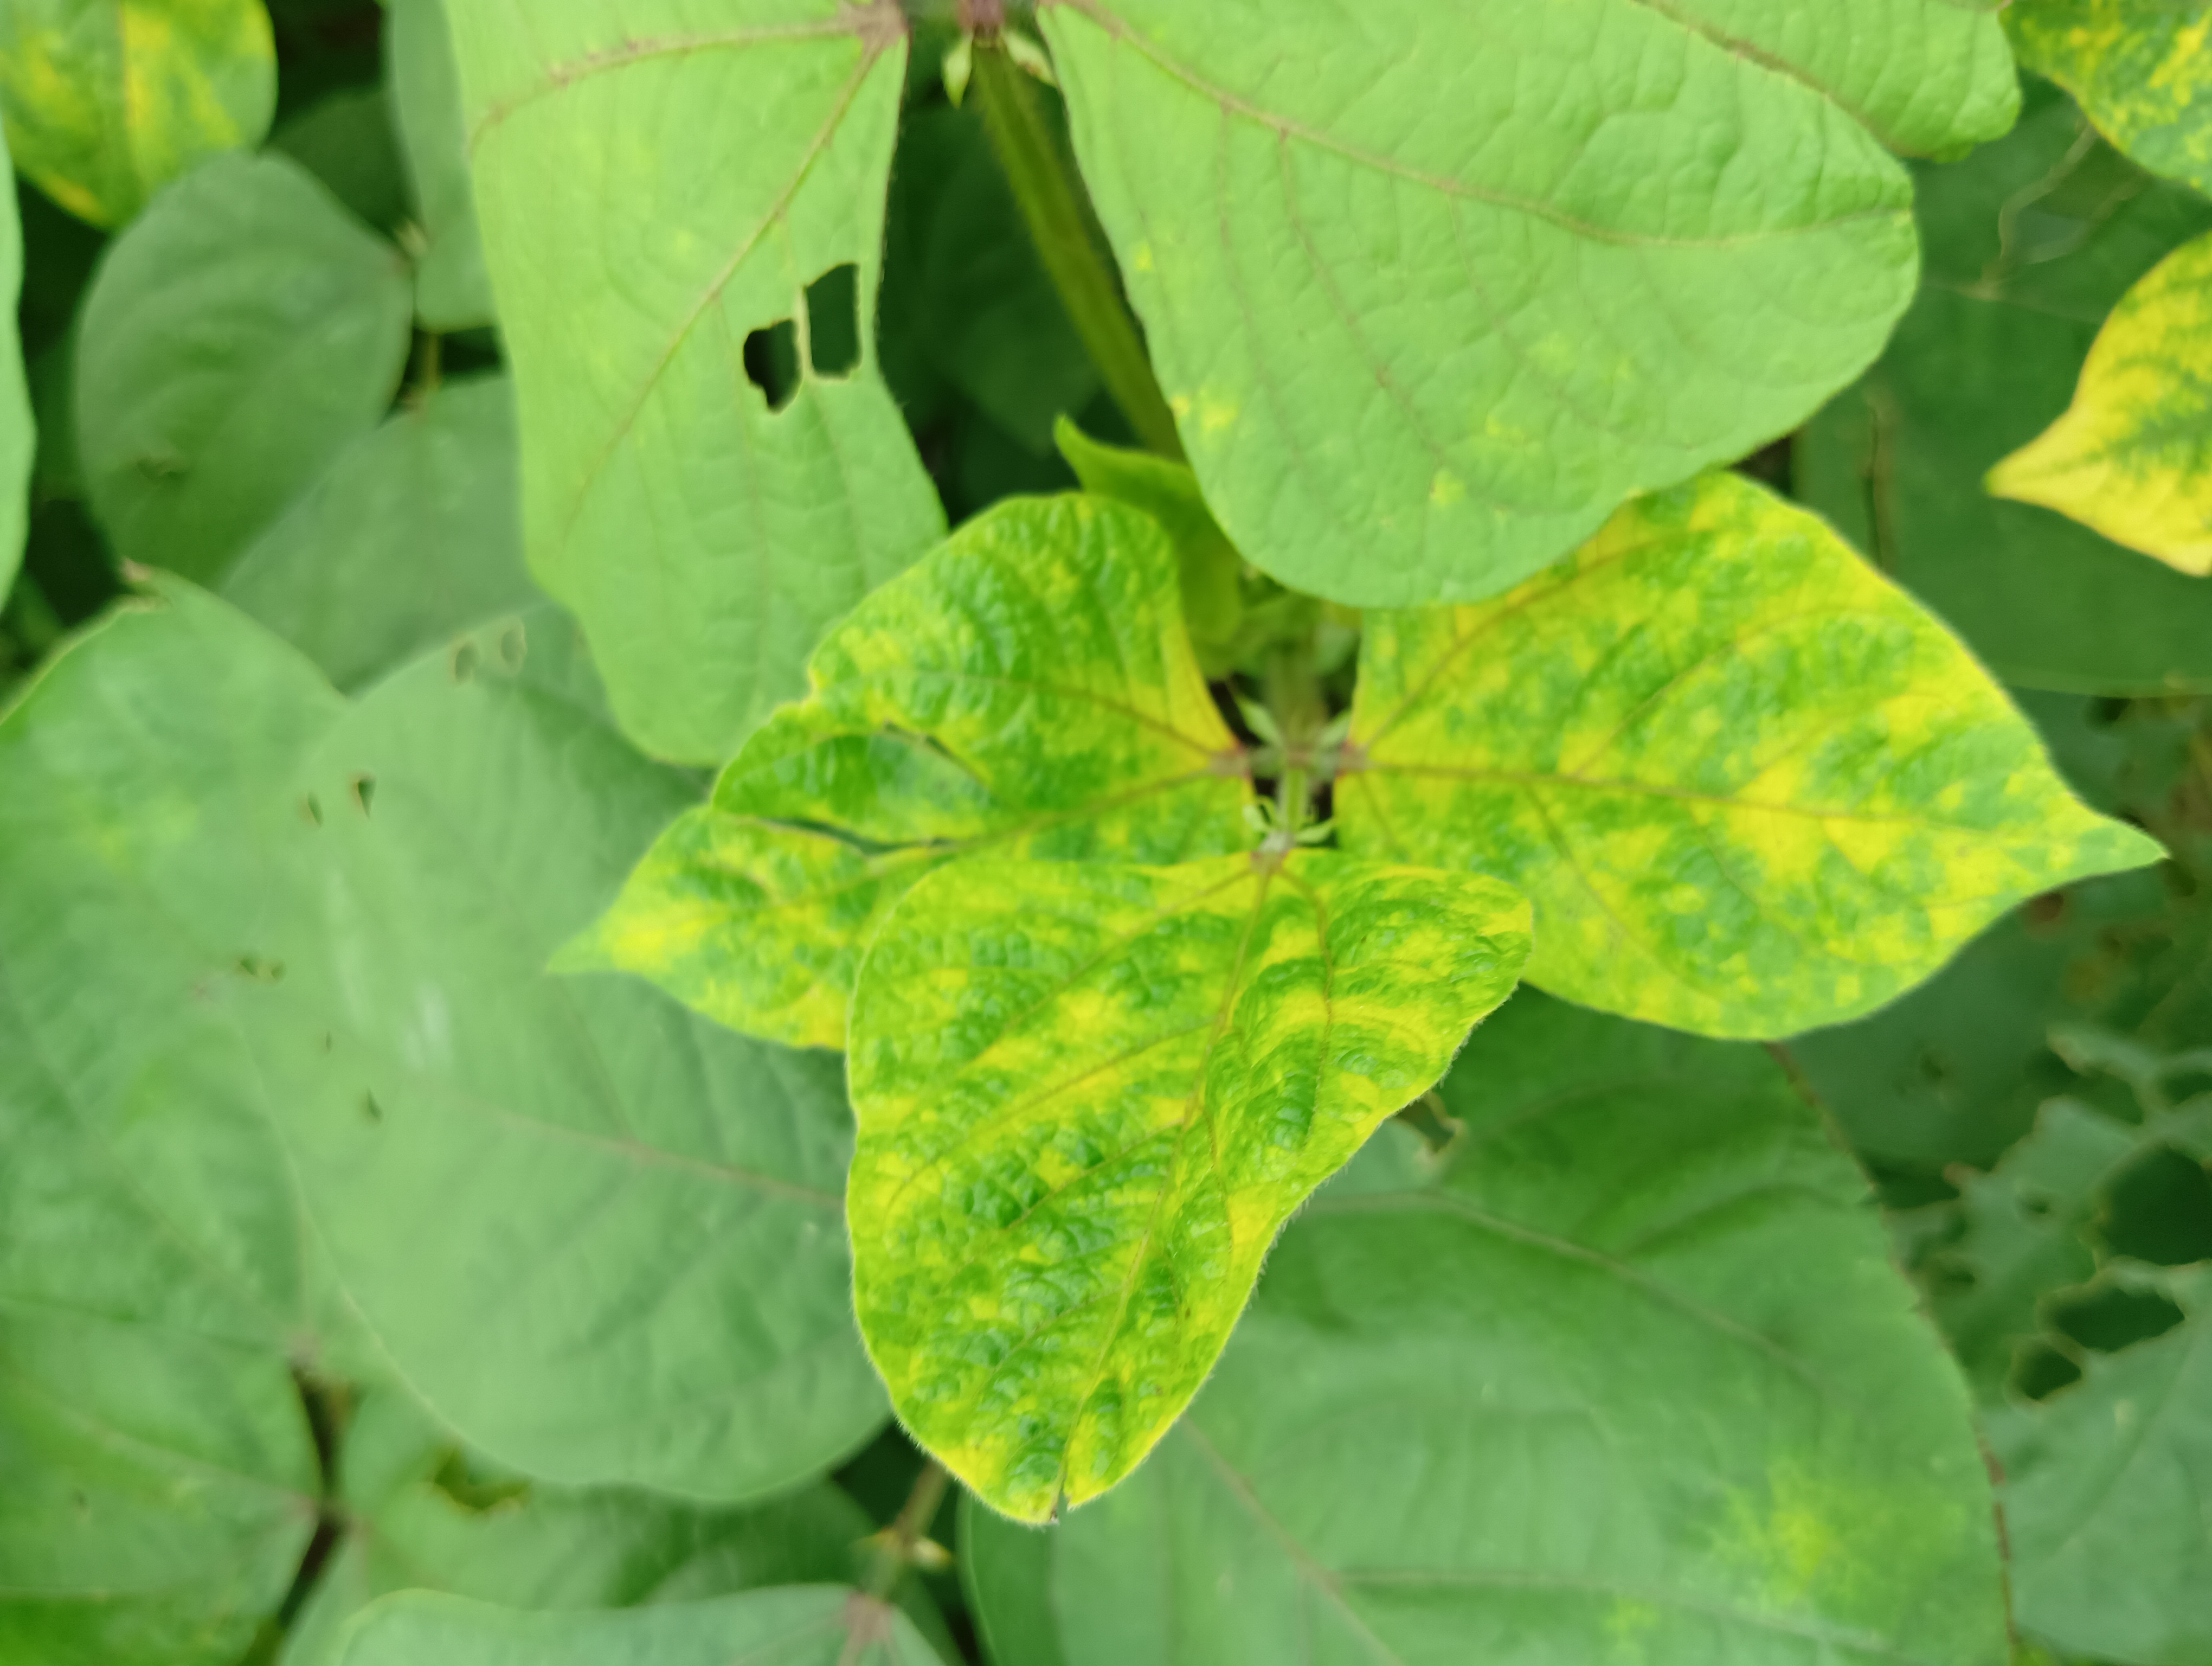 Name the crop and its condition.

mungbean, yellow mosaic
